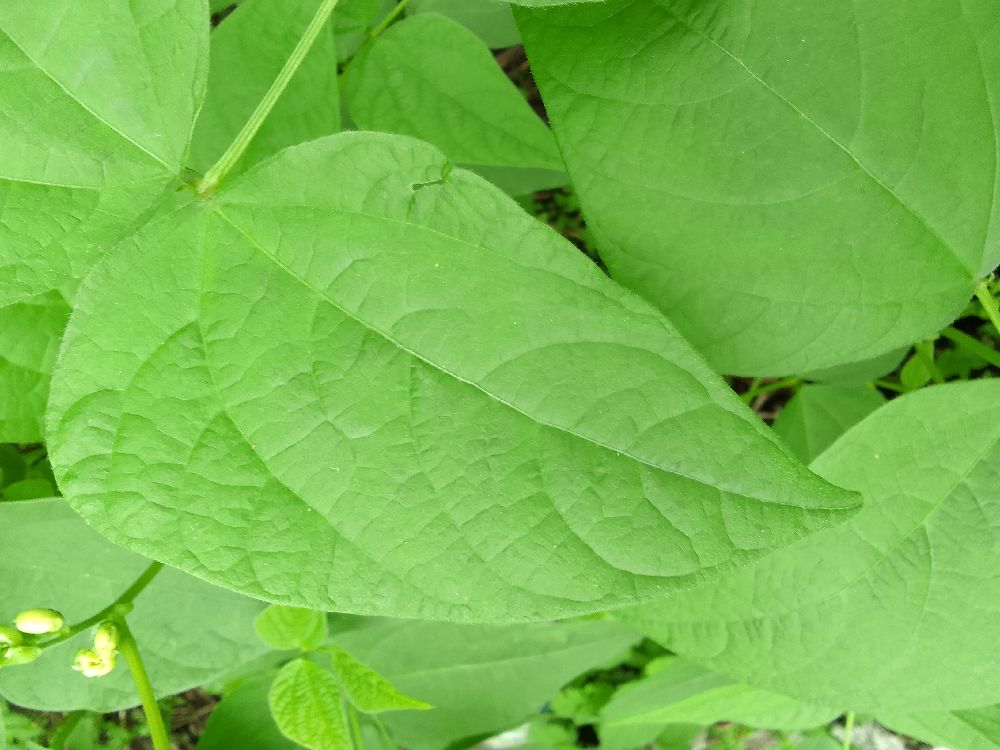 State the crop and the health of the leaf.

common bean, healthy
